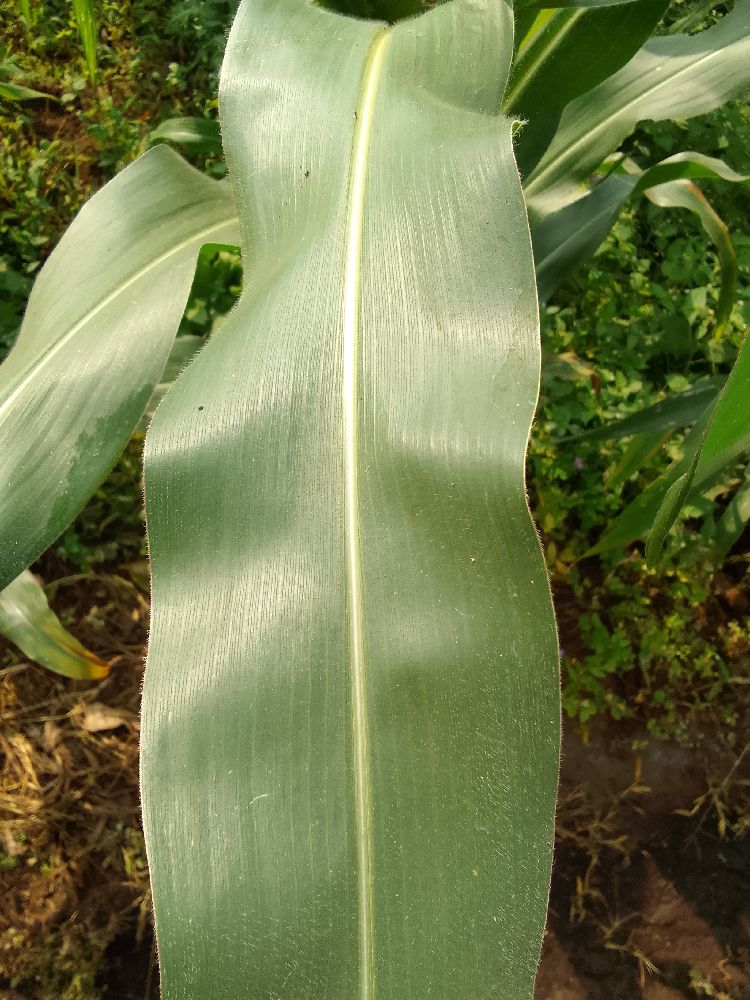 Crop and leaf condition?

maize, healthy
